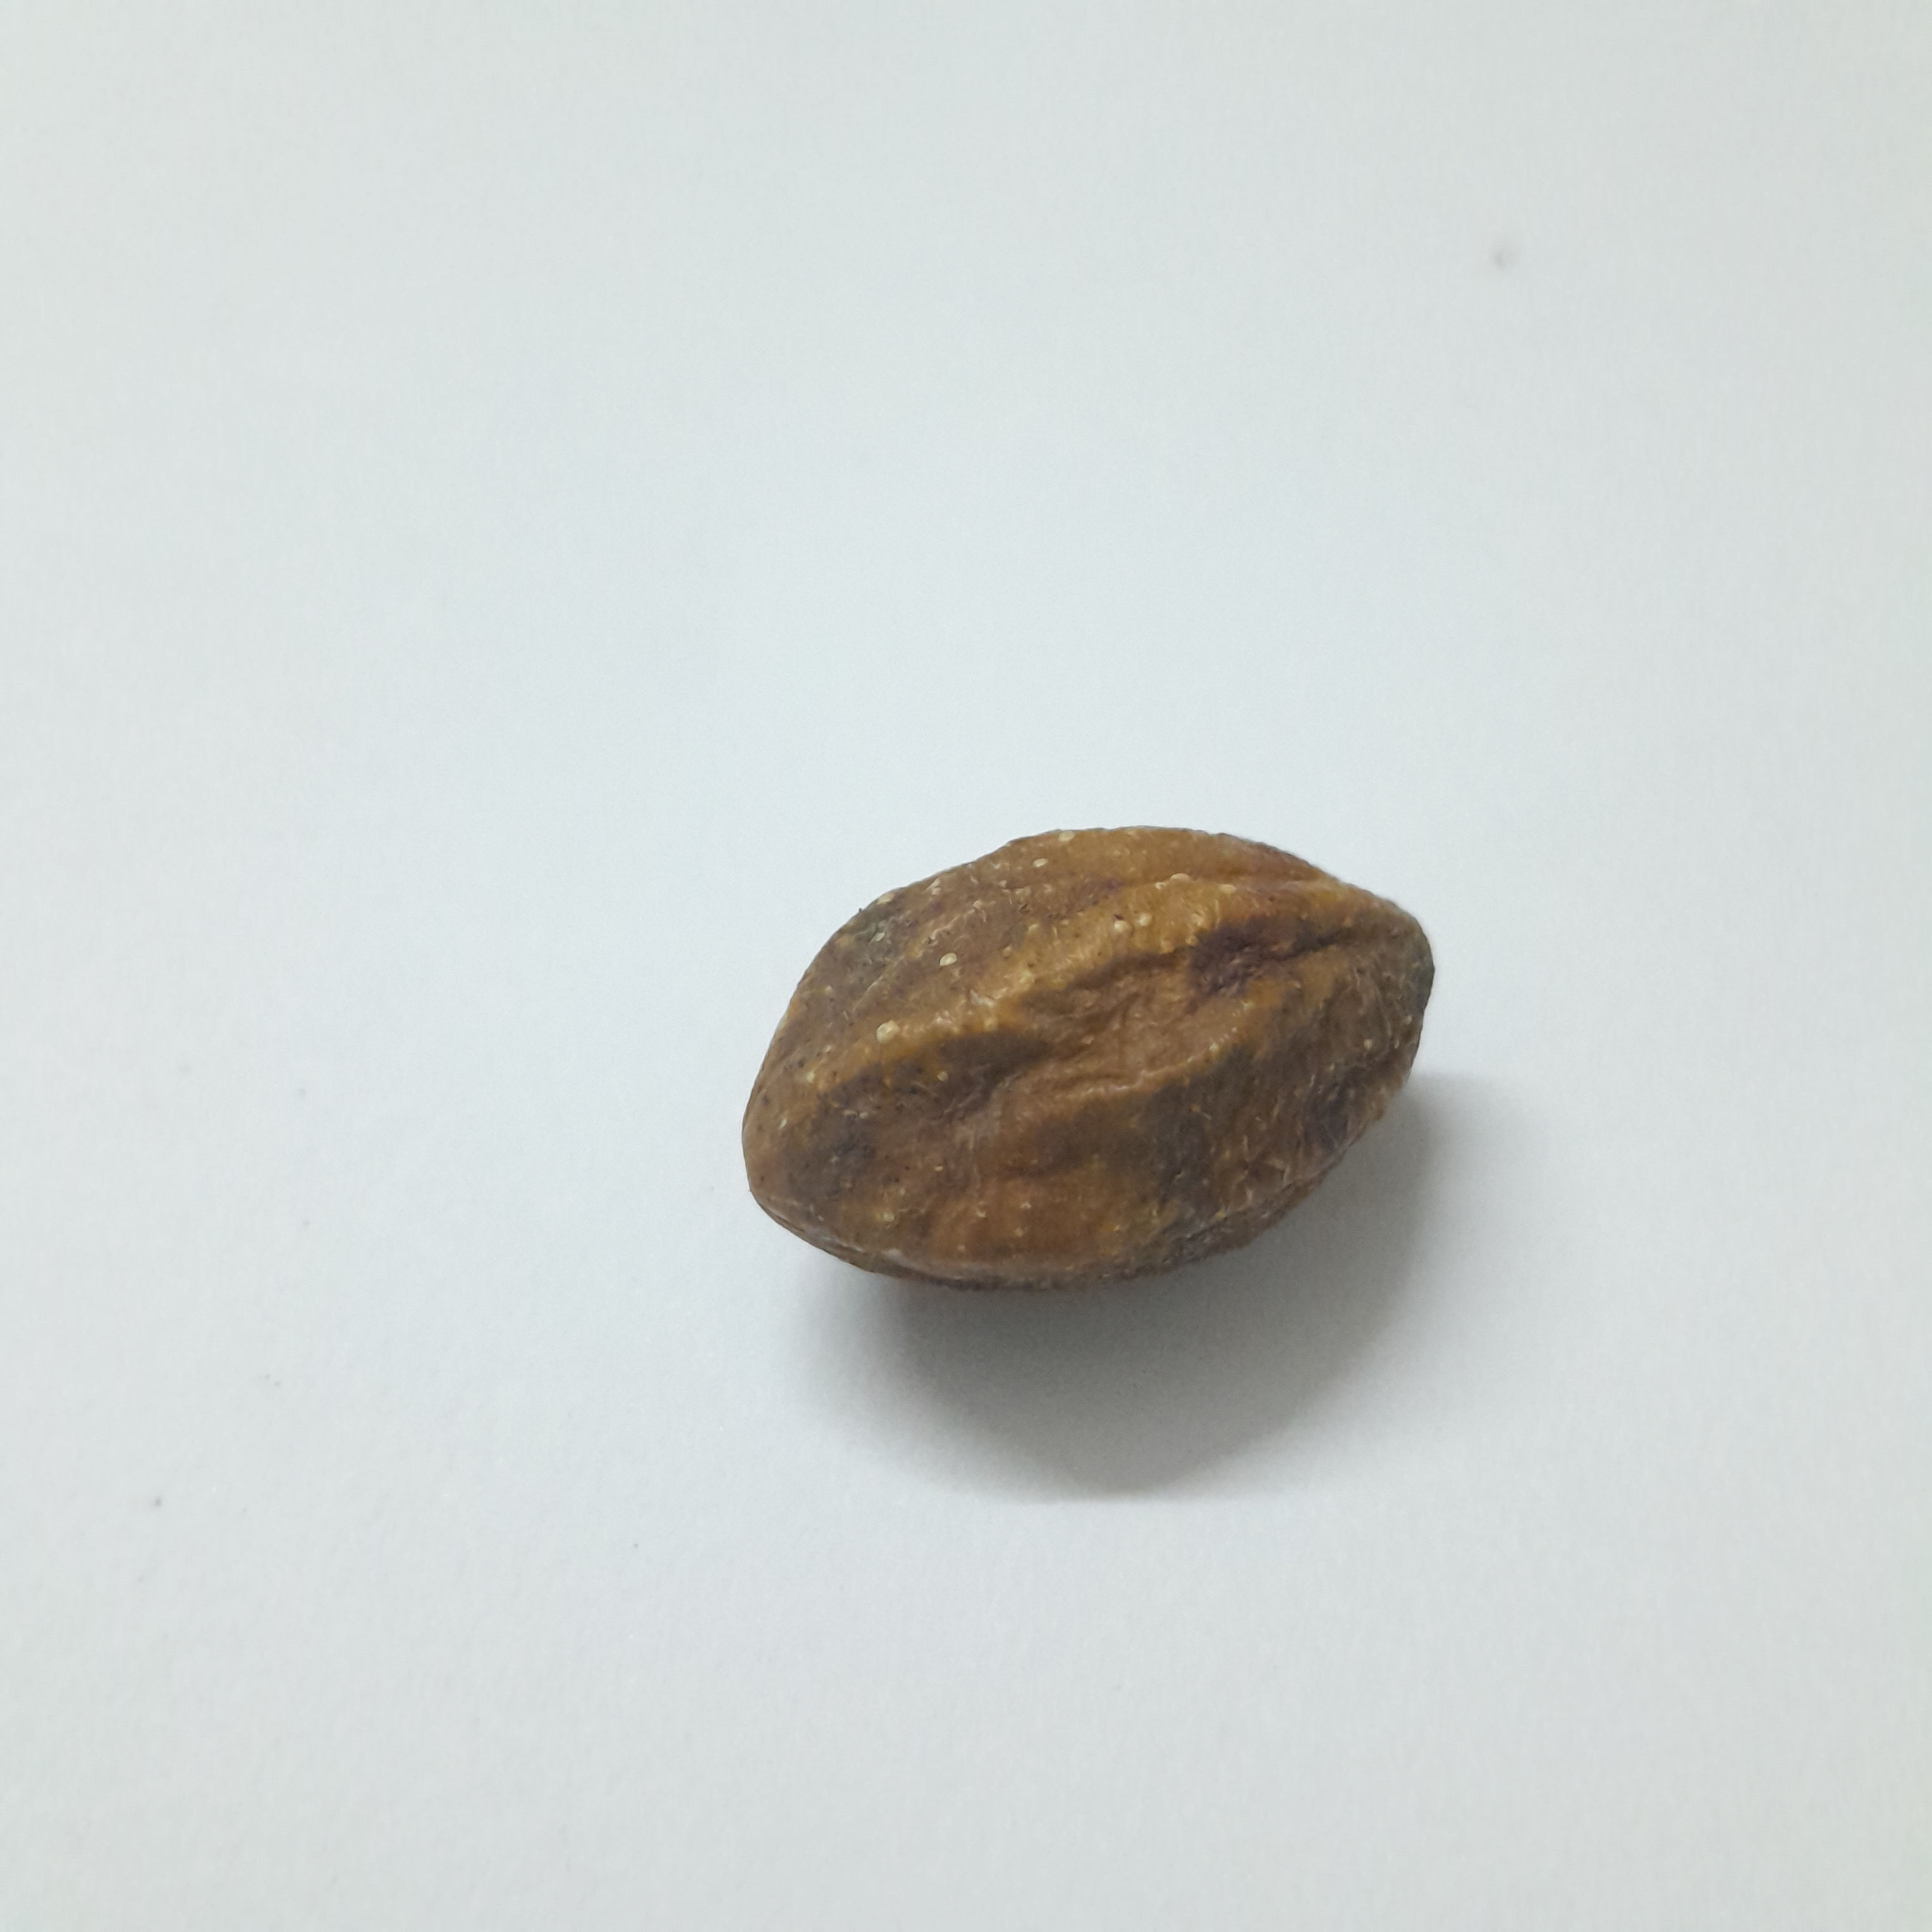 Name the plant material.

hirdaa
